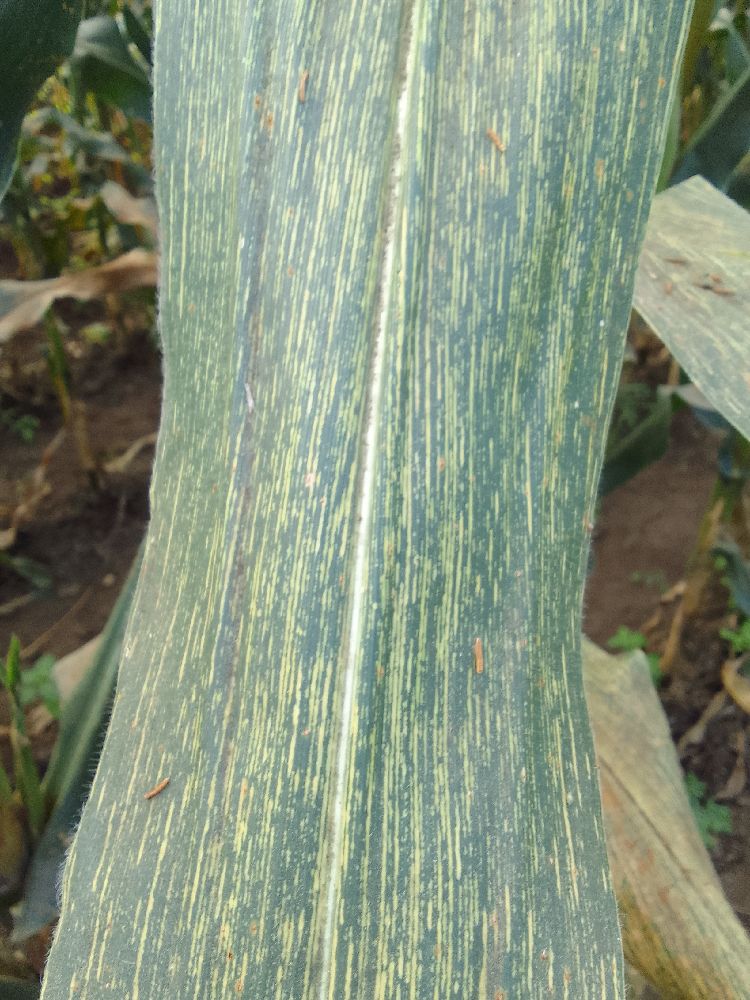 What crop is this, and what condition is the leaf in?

maize, maize streak virus
